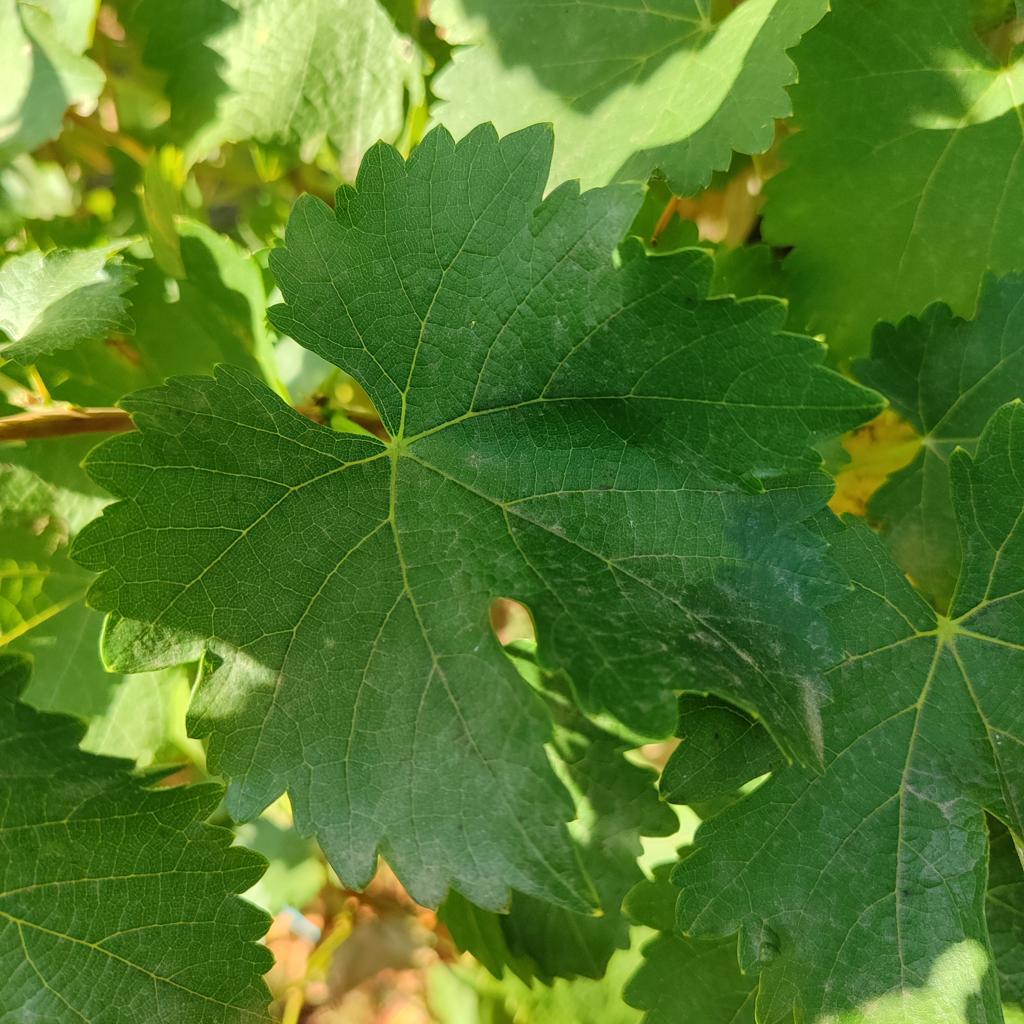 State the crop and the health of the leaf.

grapevine, powdery mildew
